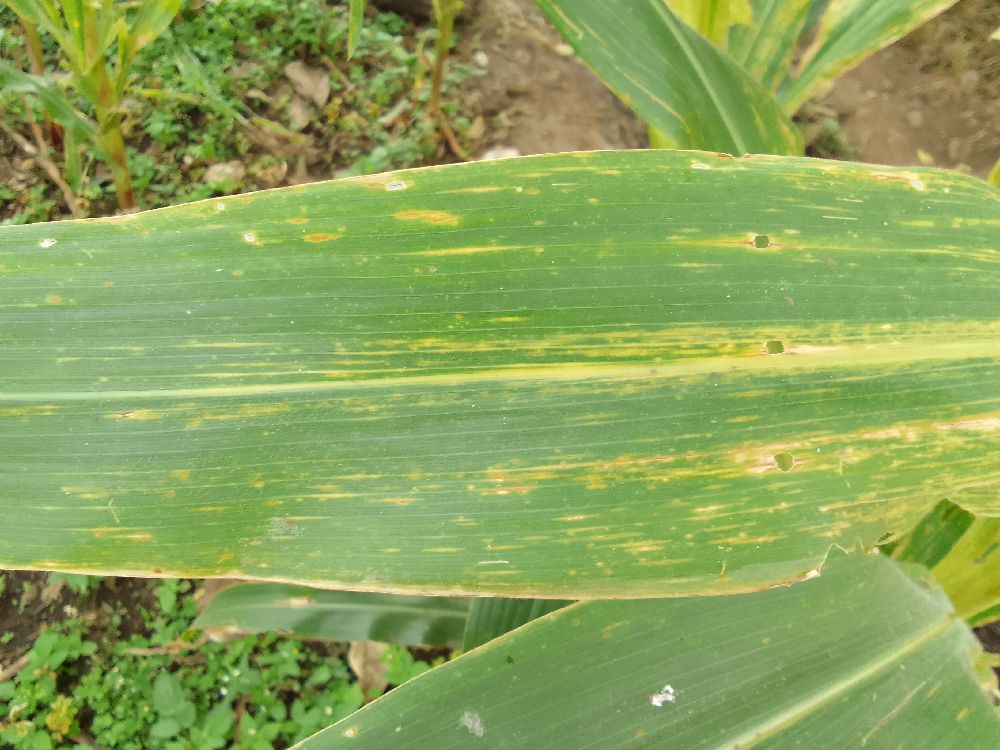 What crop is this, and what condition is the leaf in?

maize, maize lethal necrosis
